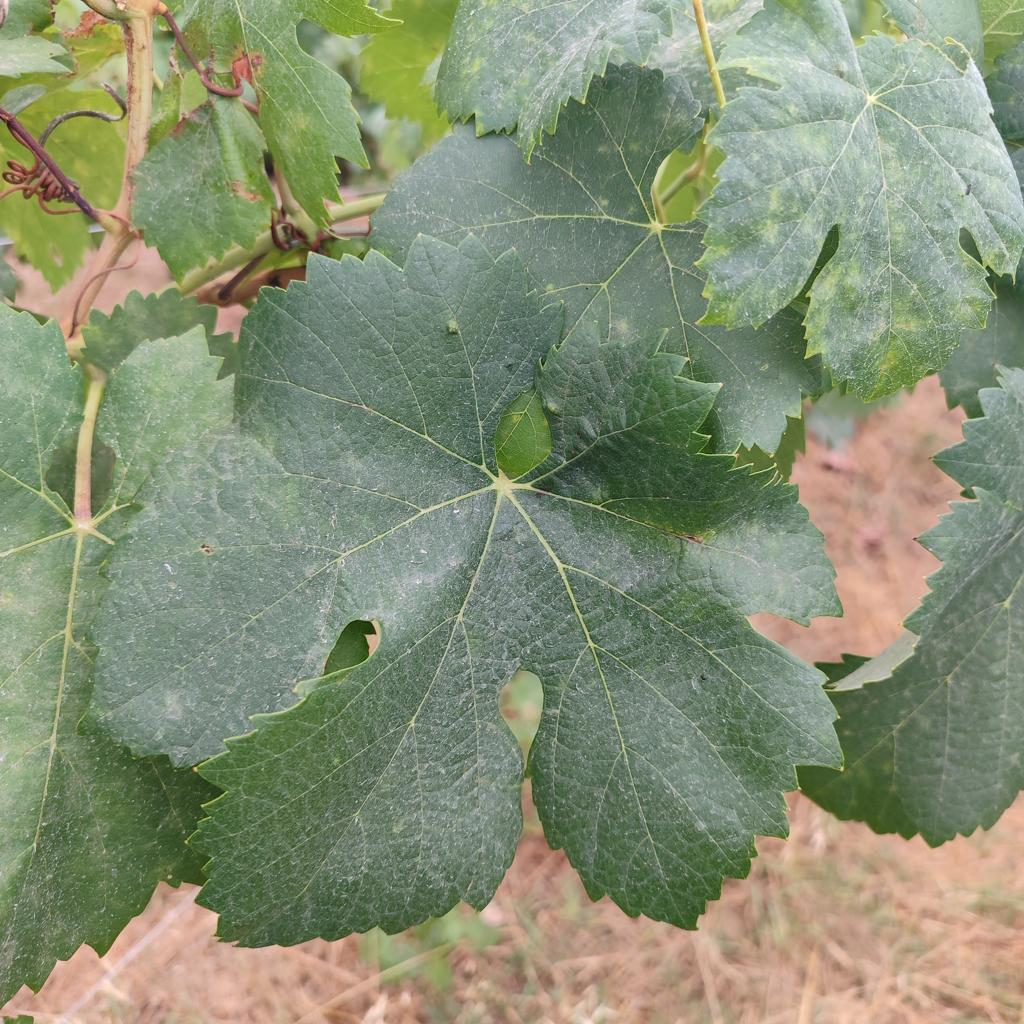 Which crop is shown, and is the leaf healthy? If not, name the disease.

grapevine, healthy
